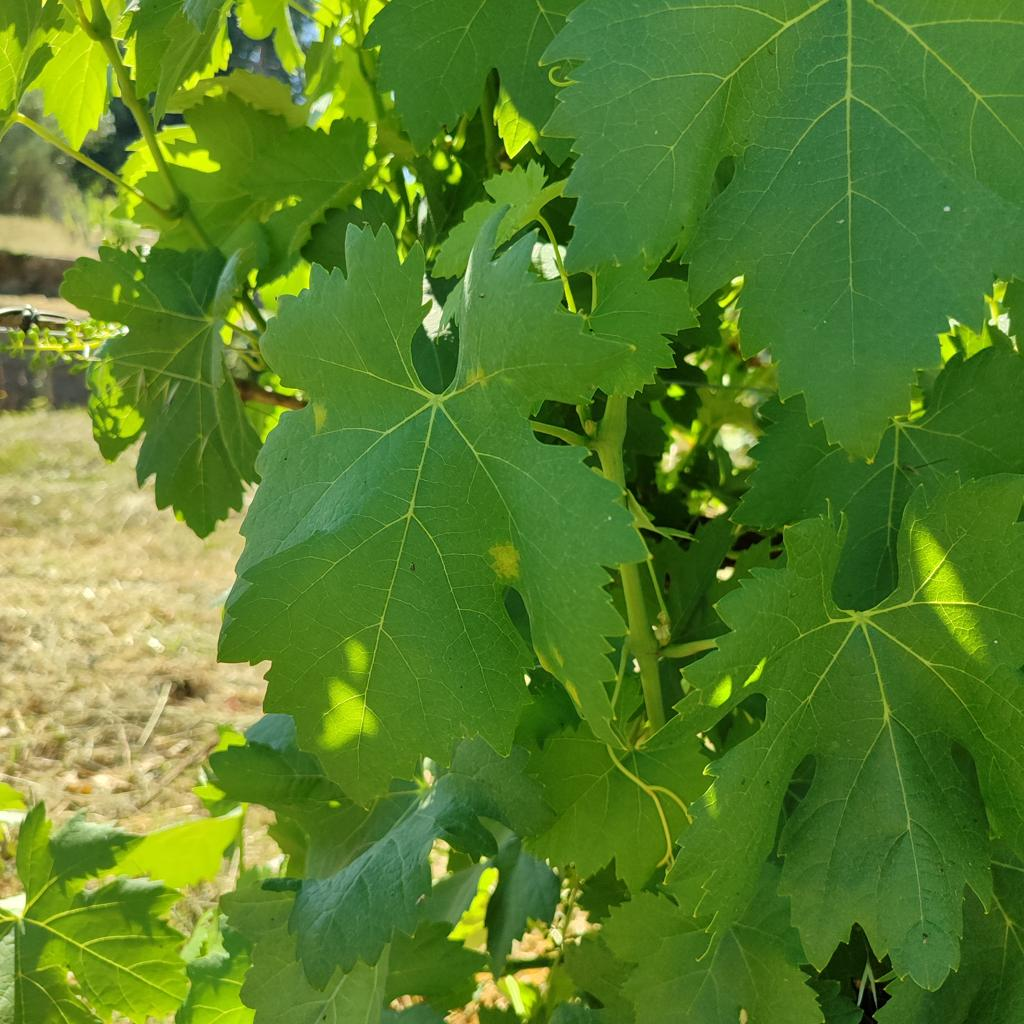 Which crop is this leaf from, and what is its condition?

grapevine, downy mildew
